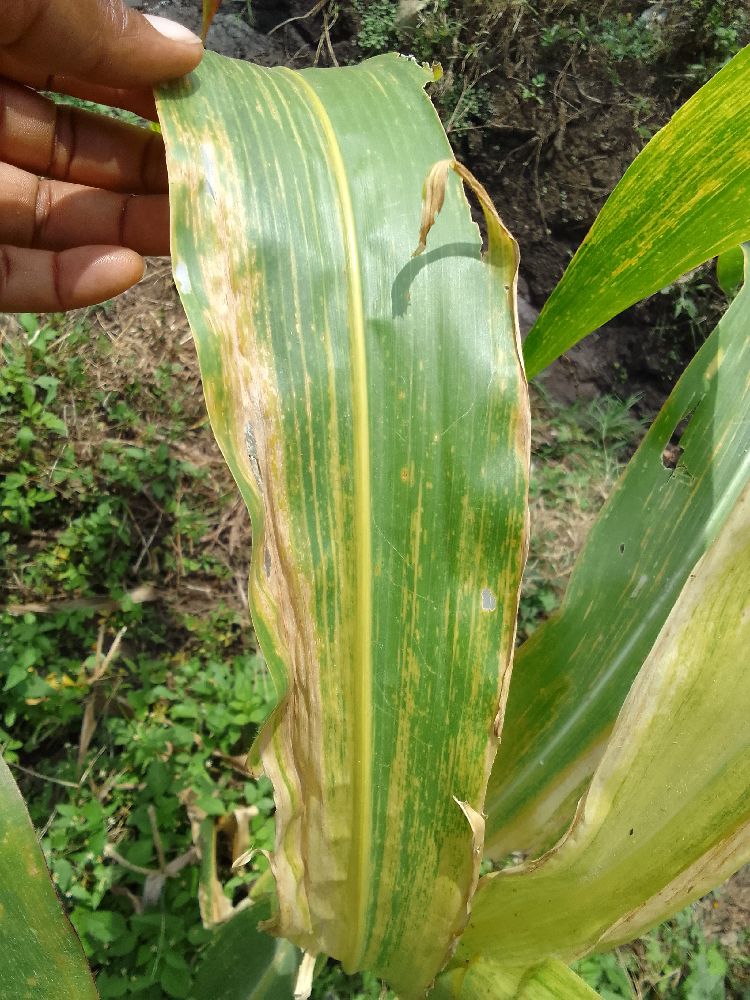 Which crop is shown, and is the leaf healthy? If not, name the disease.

maize, maize lethal necrosis
